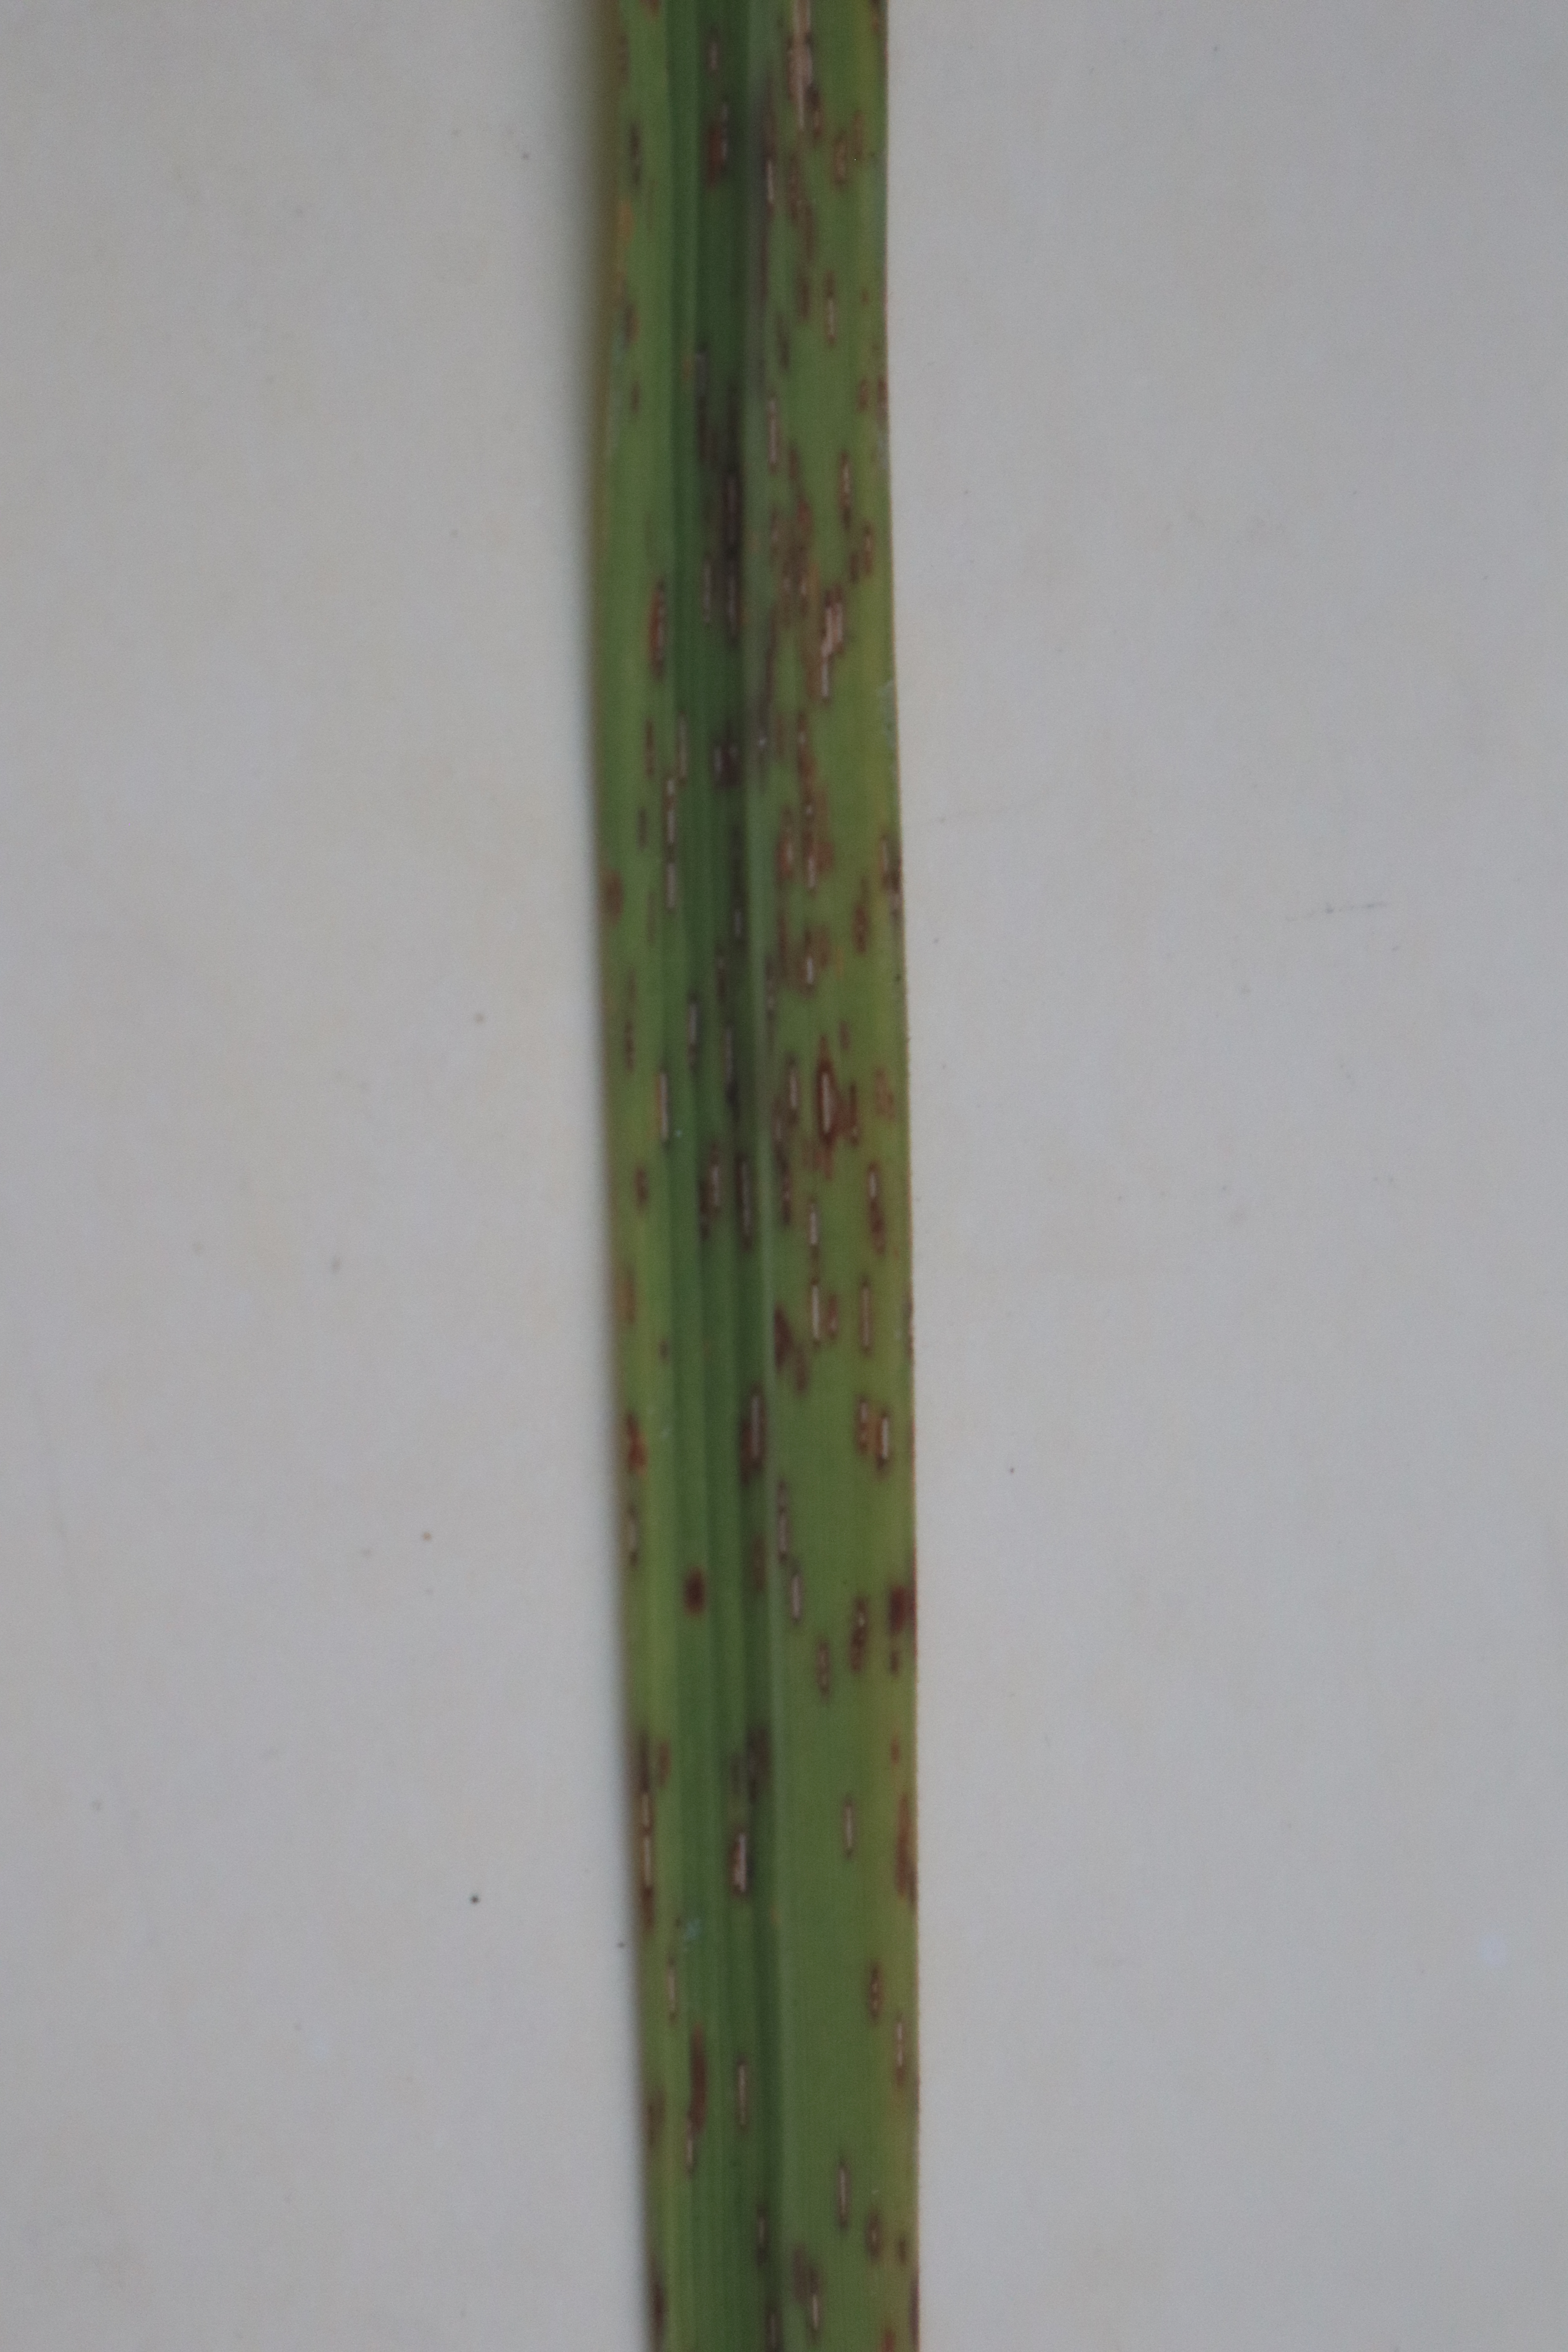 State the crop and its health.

rice, brown spots
